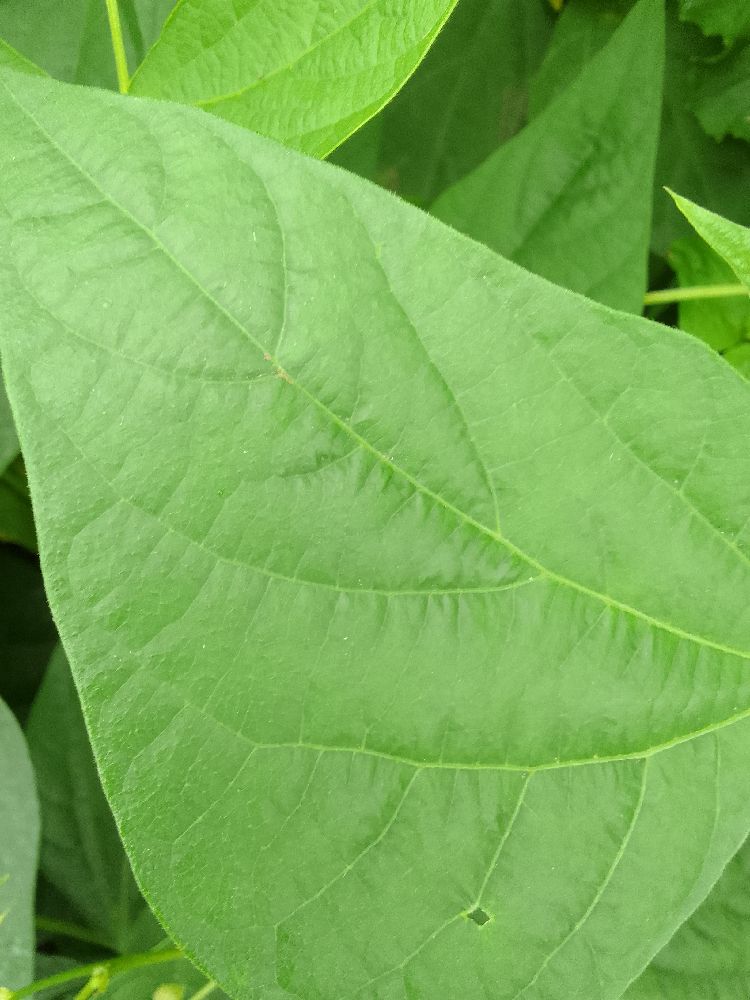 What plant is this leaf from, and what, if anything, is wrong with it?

common bean, healthy
